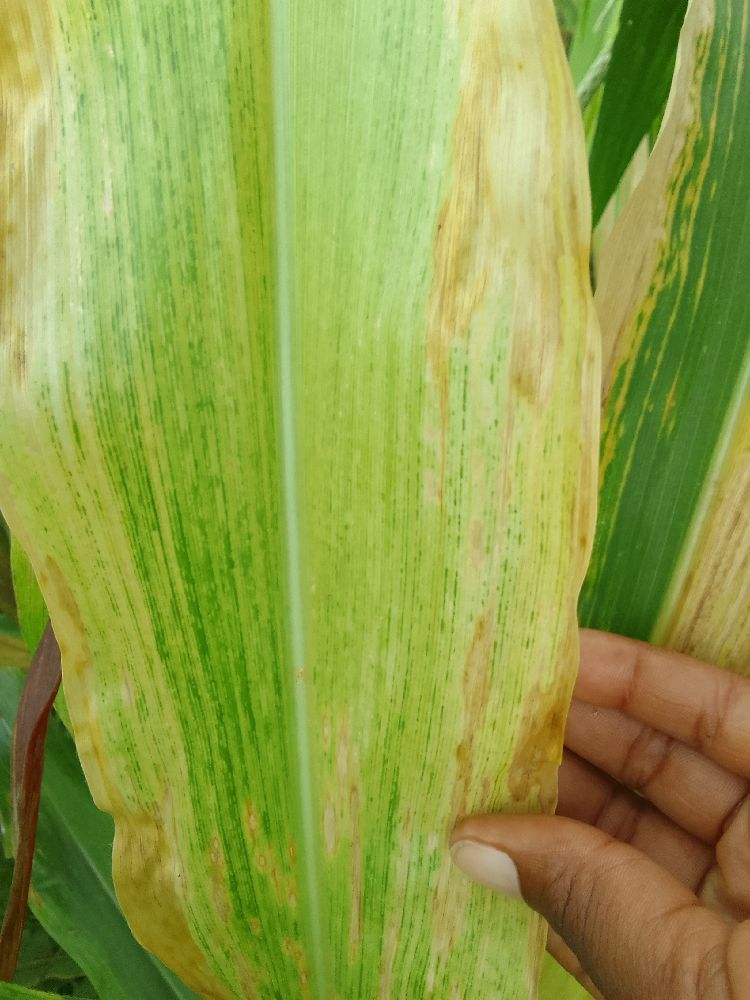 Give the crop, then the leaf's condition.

maize, maize lethal necrosis
